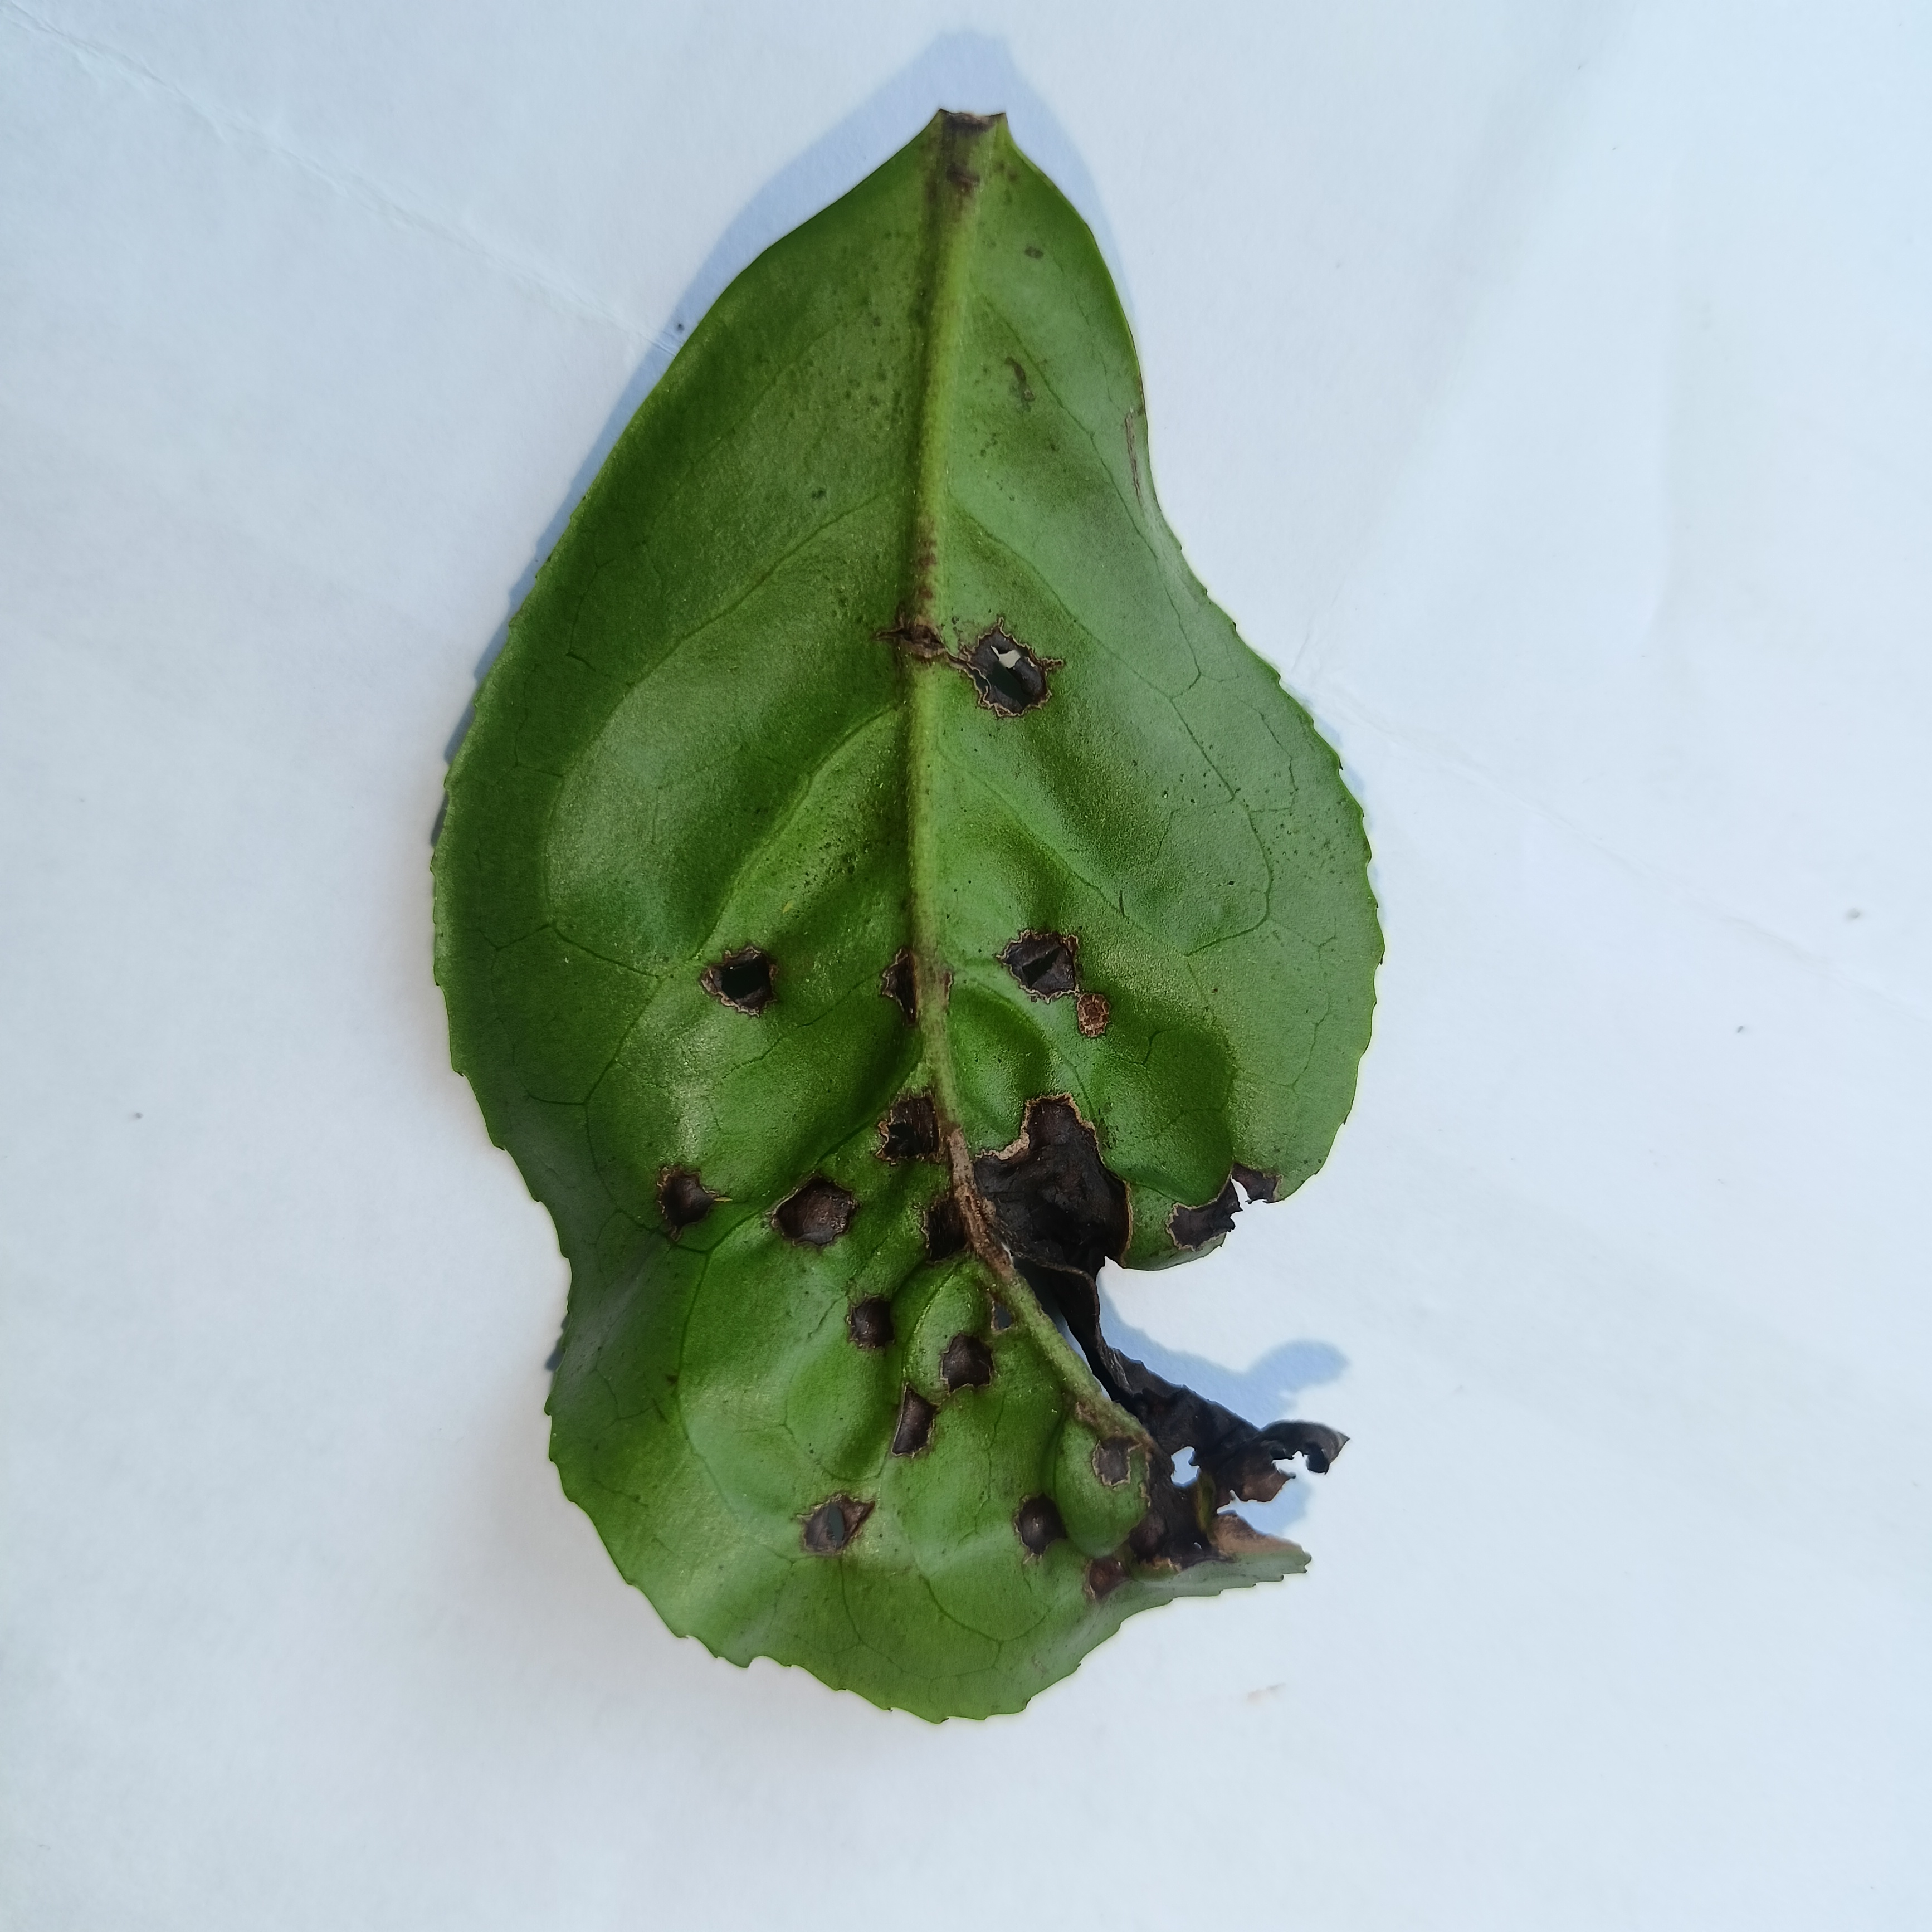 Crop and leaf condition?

tea, helopeltis
